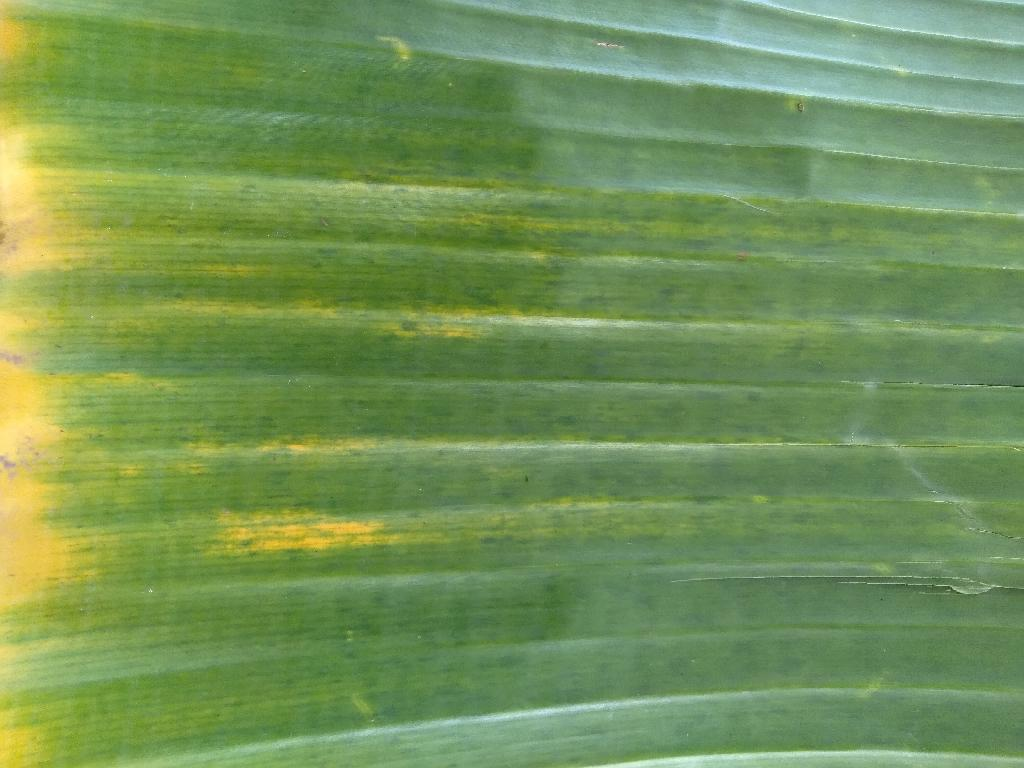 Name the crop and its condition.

banana, fusarium wilt race 1
